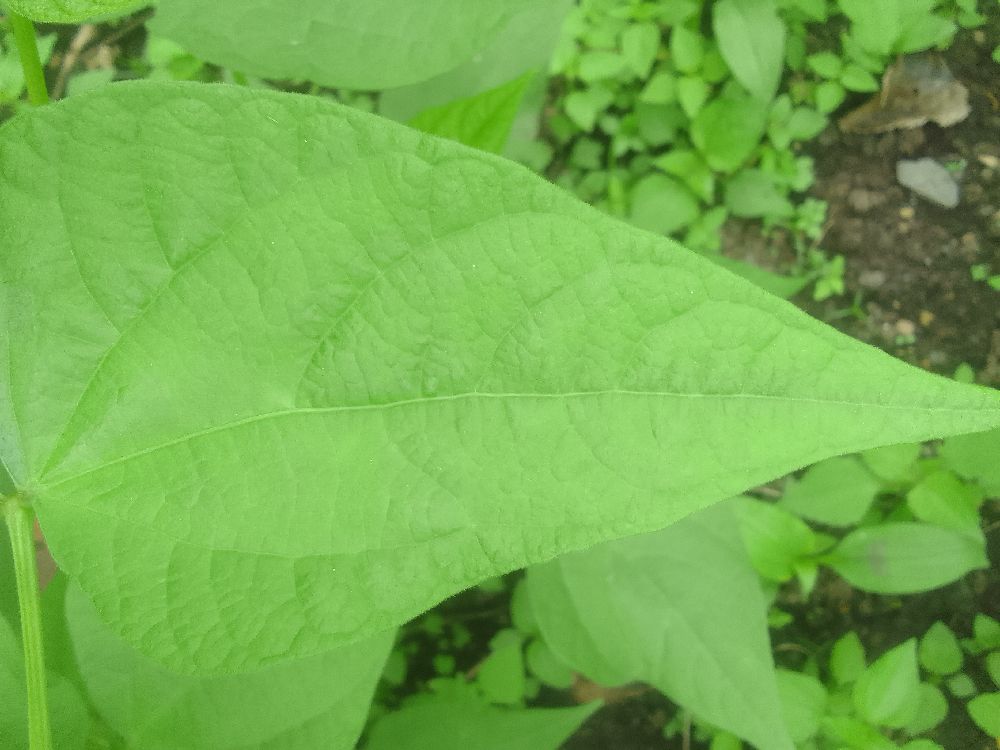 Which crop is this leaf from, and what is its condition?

common bean, healthy
